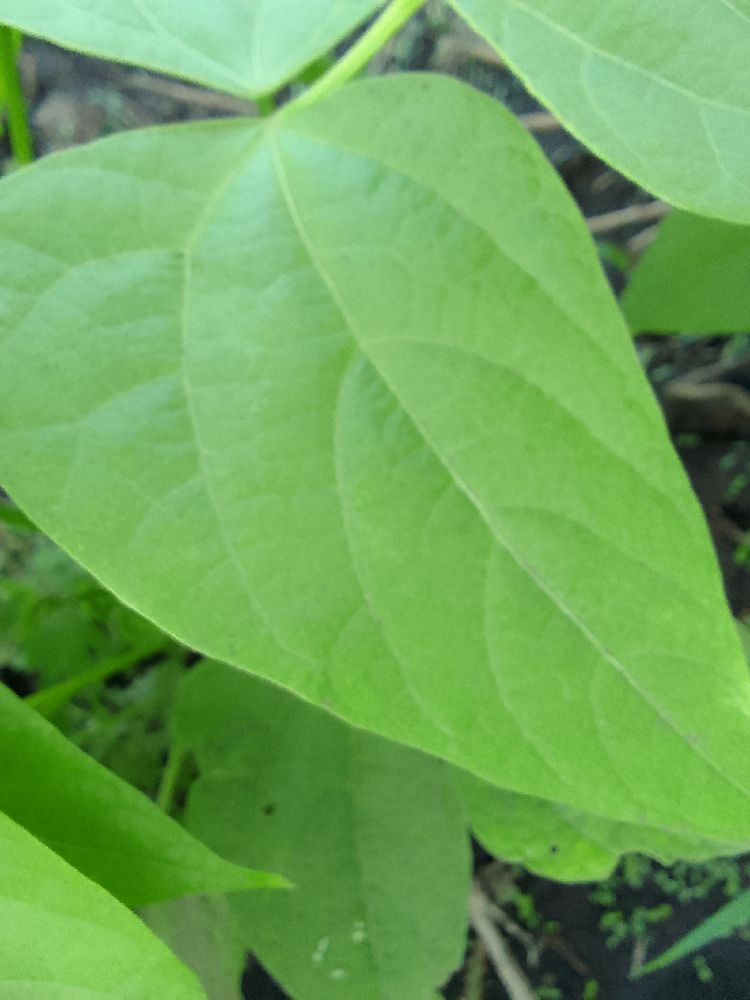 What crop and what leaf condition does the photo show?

common bean, healthy
